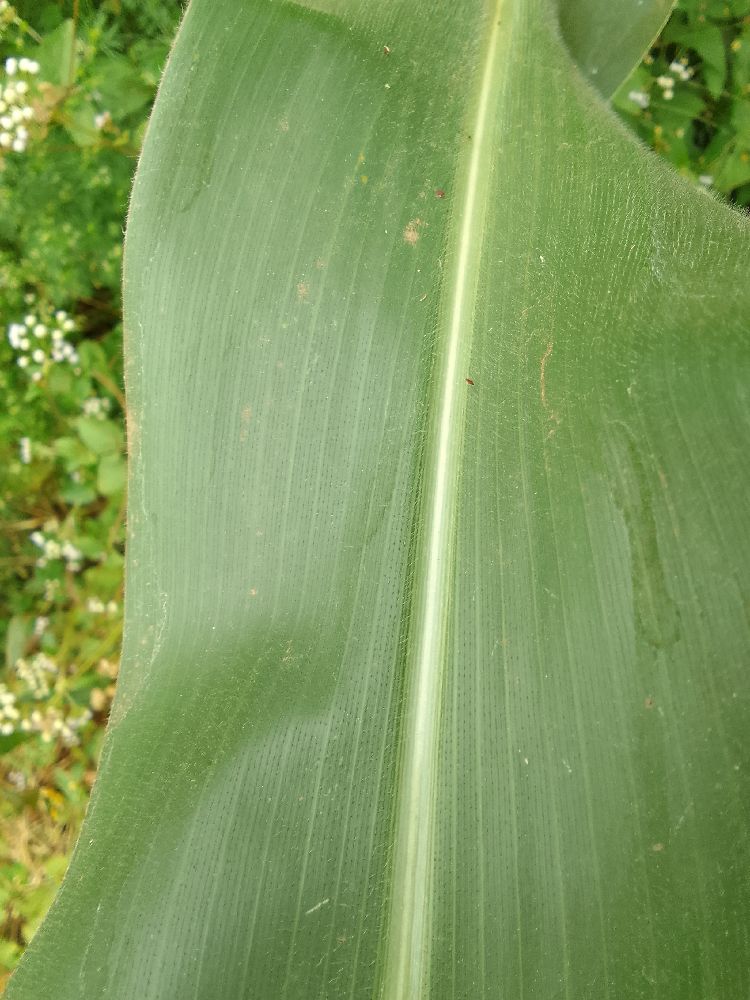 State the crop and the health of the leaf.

maize, healthy
